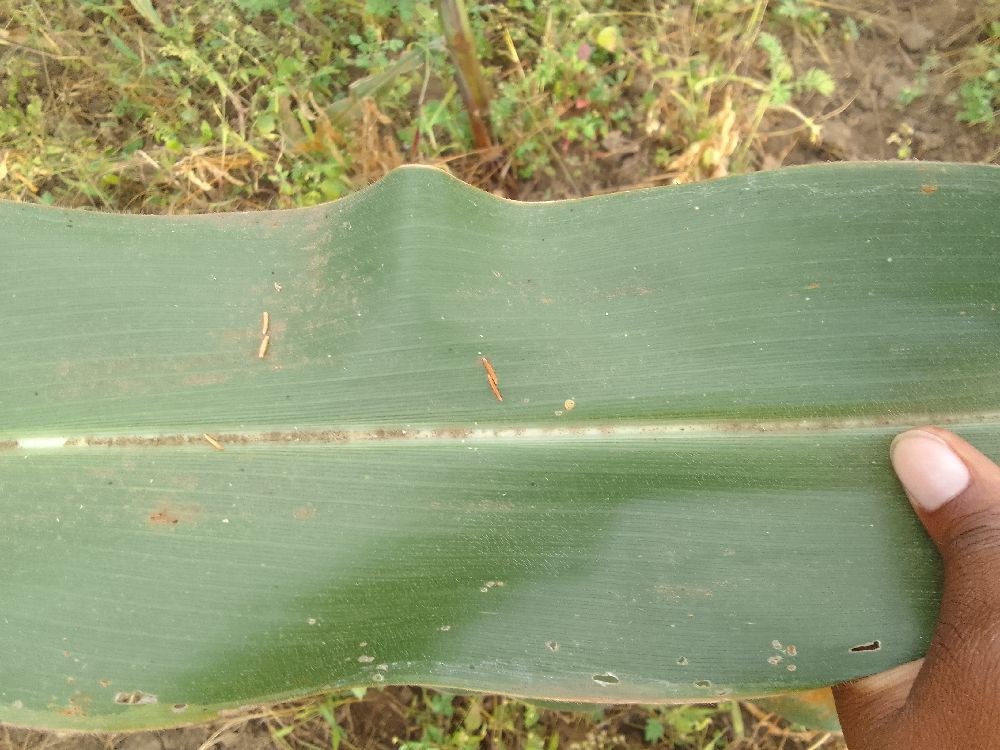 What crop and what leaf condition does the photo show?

maize, healthy
